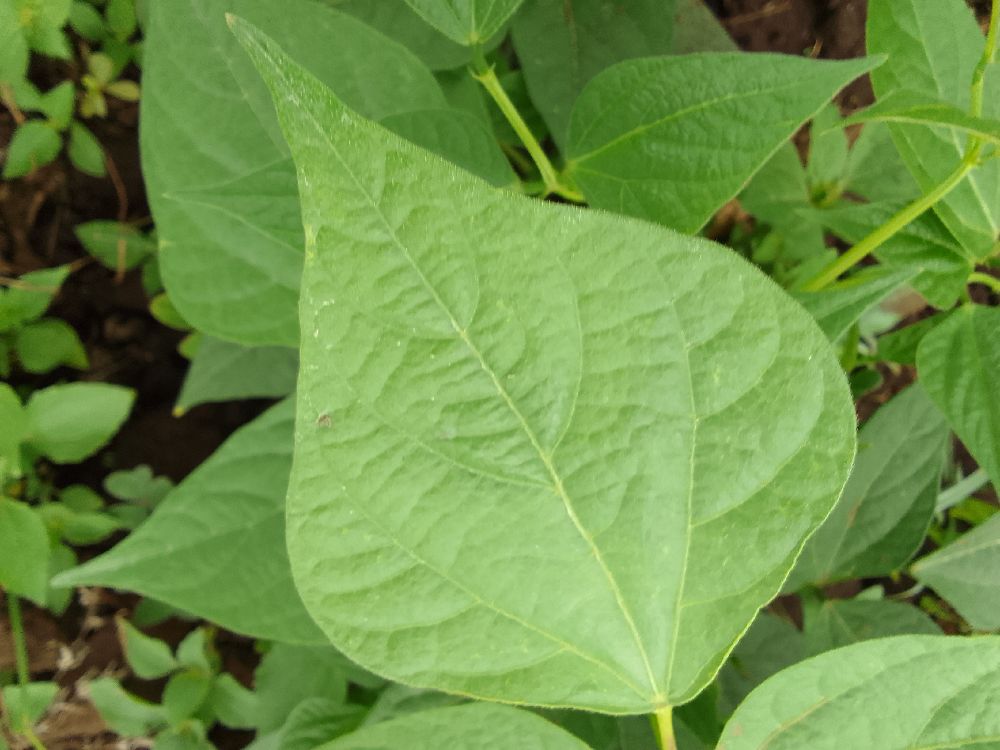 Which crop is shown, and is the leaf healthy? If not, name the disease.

common bean, healthy
